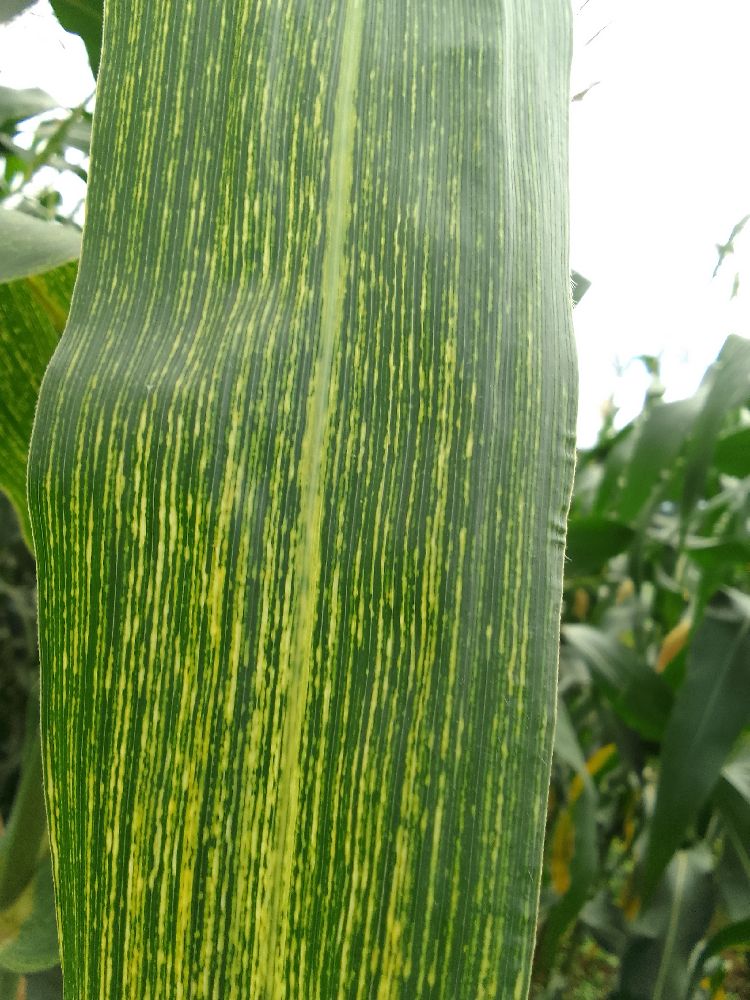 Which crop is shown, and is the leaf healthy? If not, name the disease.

maize, maize streak virus
